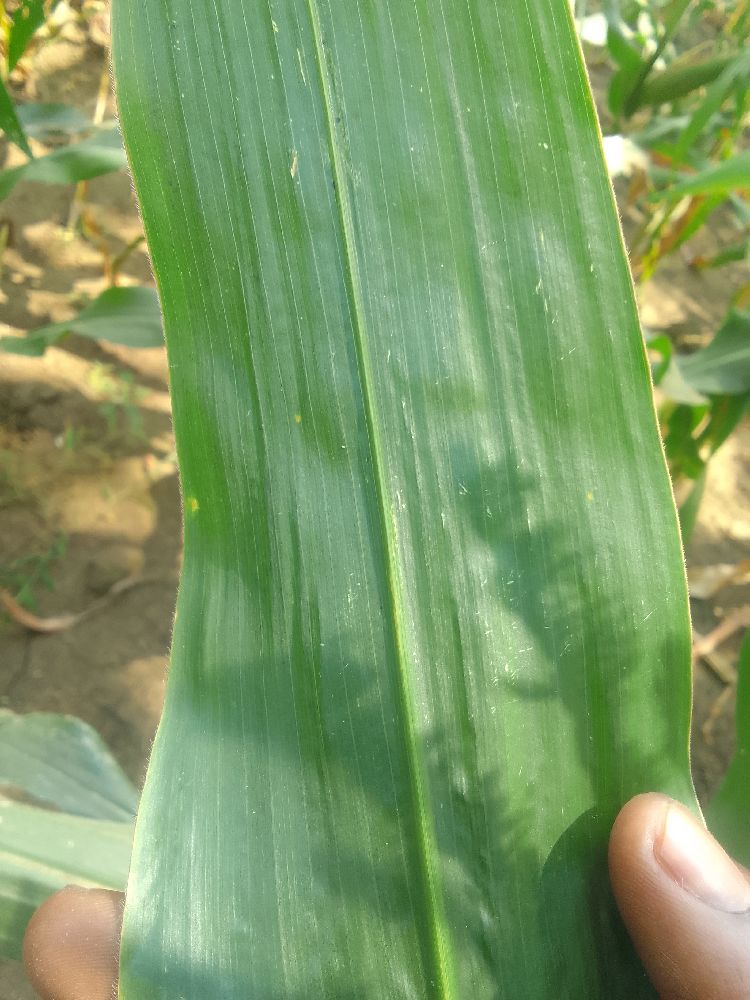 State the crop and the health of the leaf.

maize, healthy
